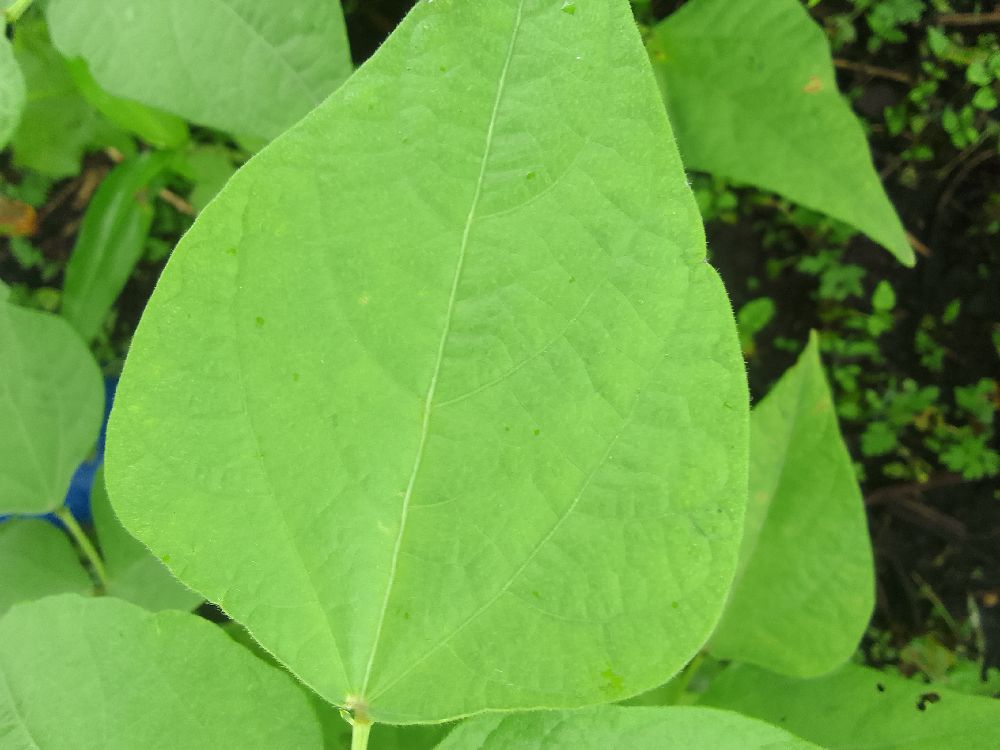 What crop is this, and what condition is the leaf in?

common bean, healthy
